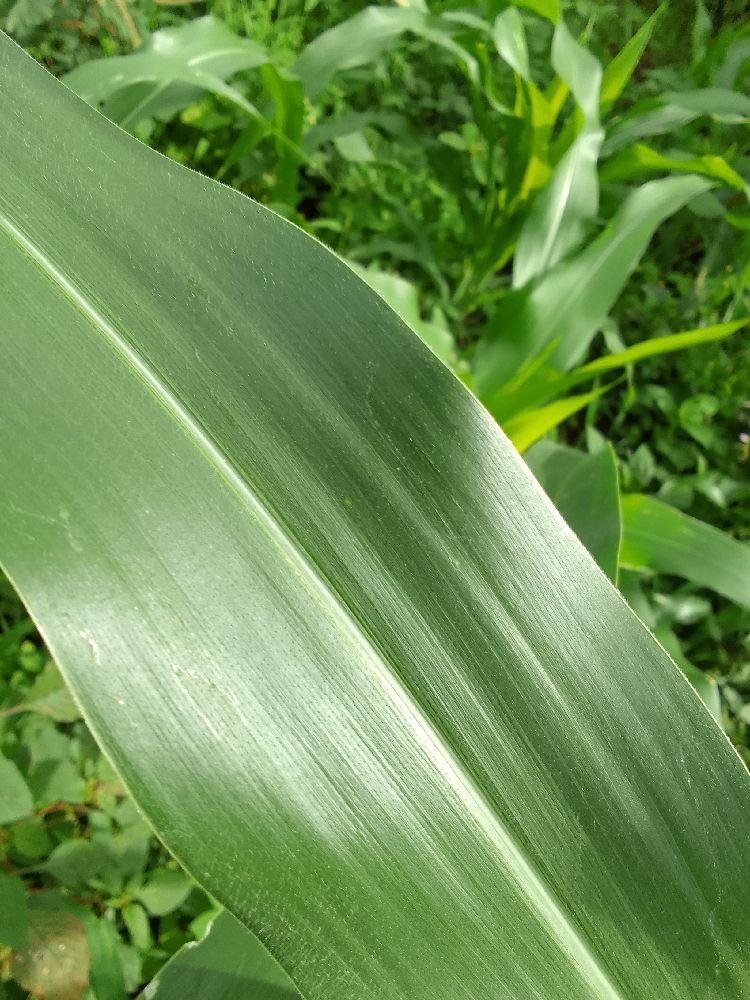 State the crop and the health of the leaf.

maize, healthy
